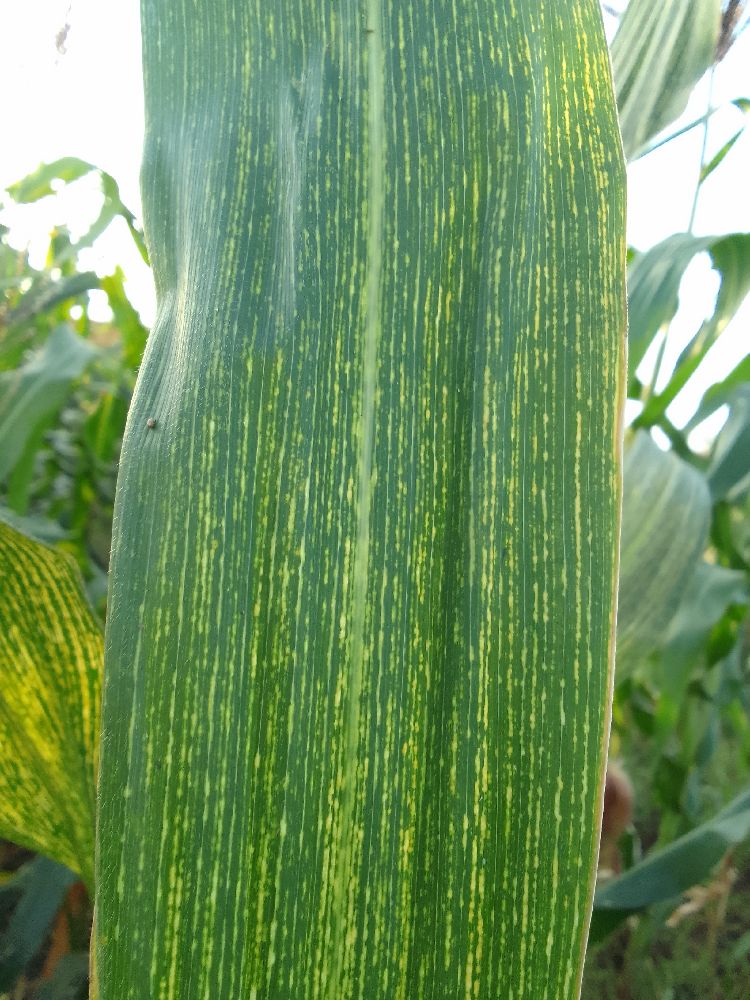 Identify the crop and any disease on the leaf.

maize, maize streak virus
